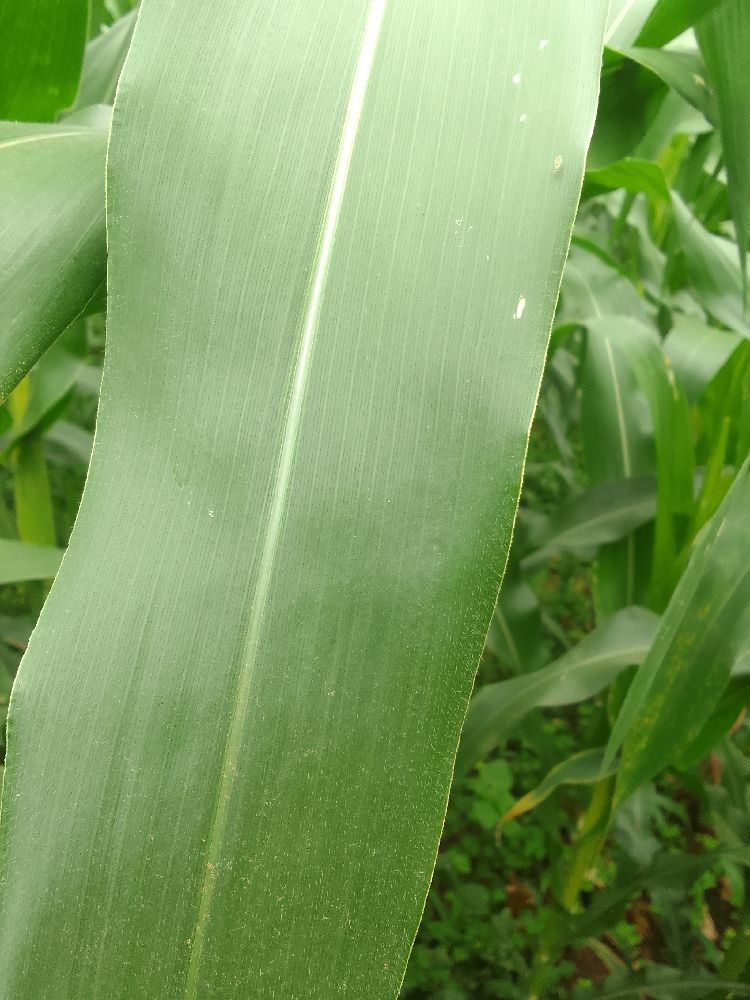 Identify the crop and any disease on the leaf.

maize, healthy
